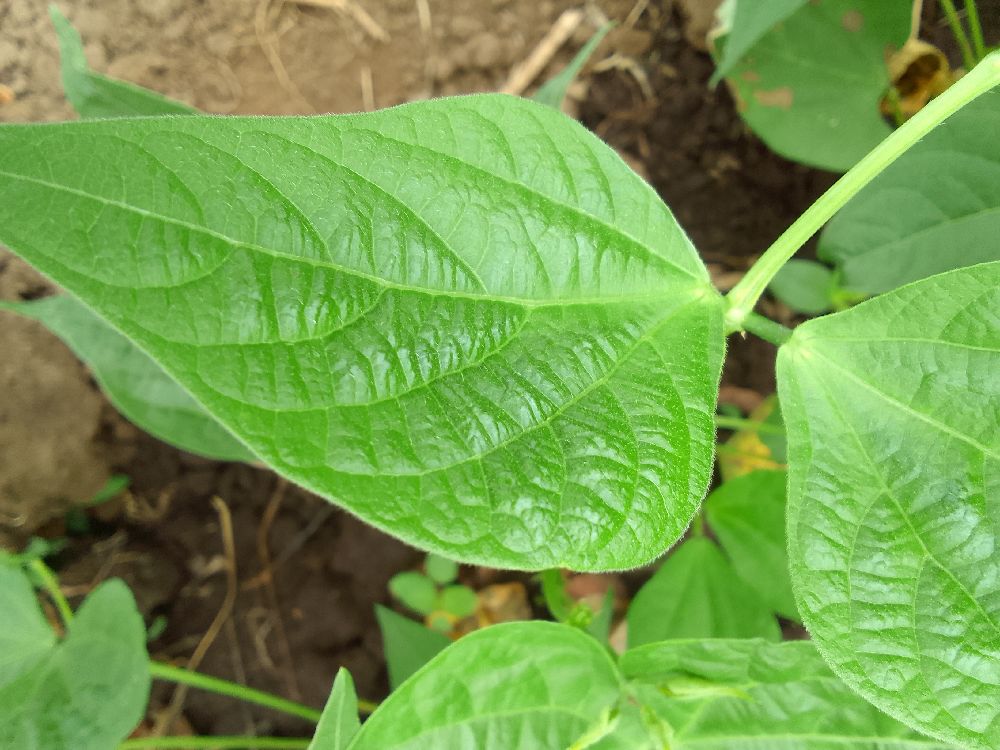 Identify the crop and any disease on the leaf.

common bean, healthy
